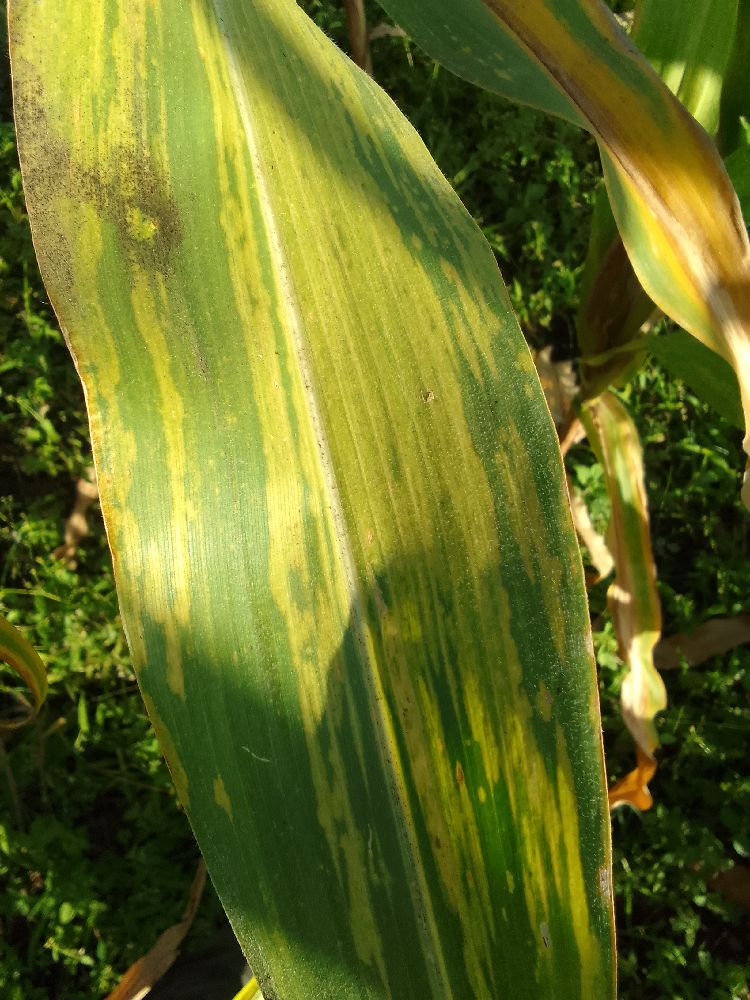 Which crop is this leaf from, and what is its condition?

maize, maize lethal necrosis
